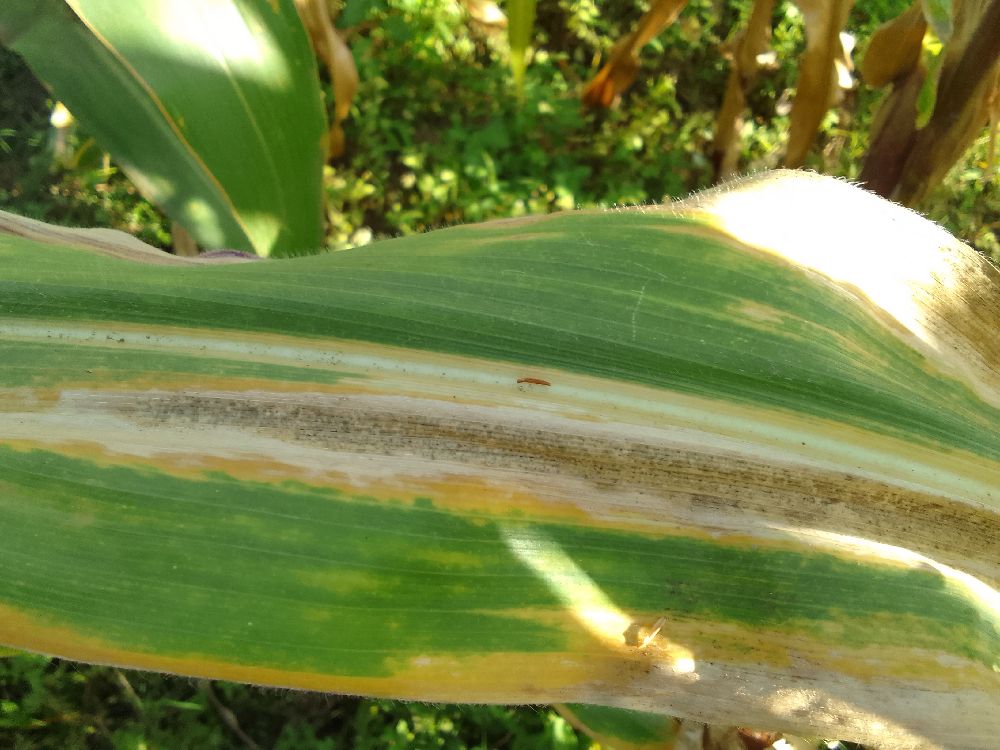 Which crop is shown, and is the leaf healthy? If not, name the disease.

maize, maize lethal necrosis
